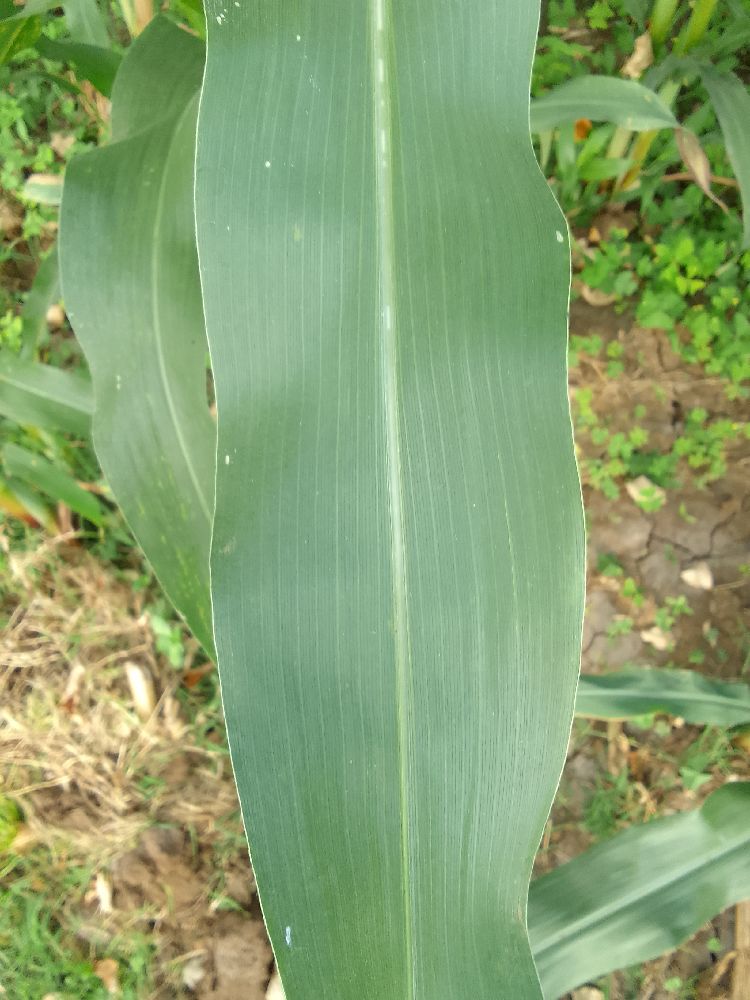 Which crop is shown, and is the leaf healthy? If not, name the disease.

maize, healthy
